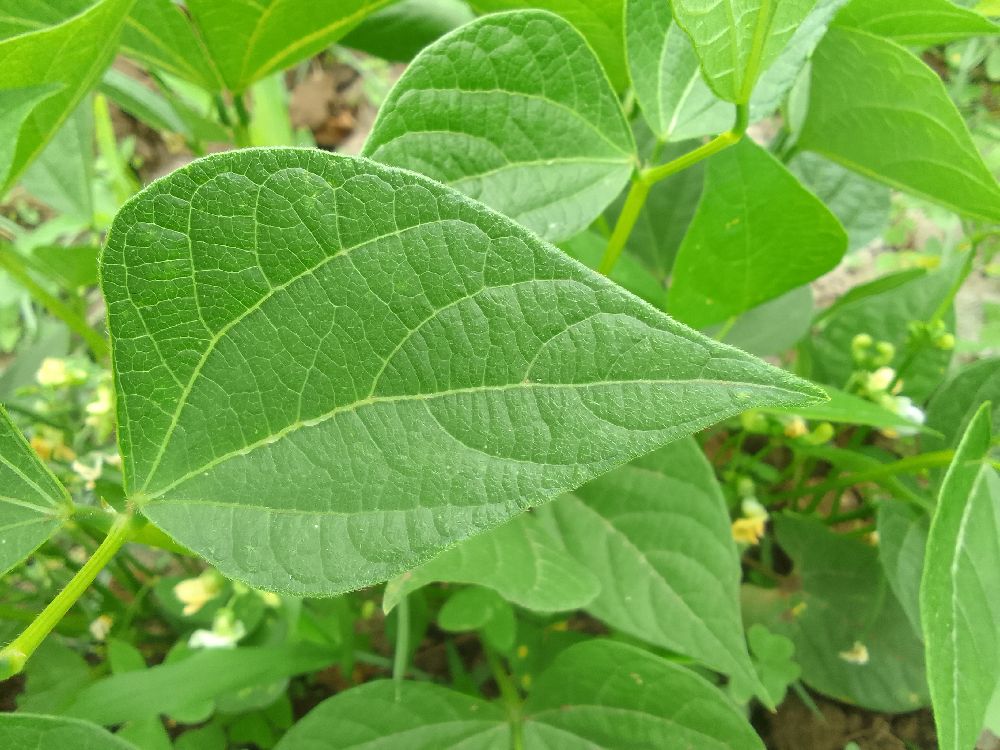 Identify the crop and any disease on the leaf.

common bean, healthy
